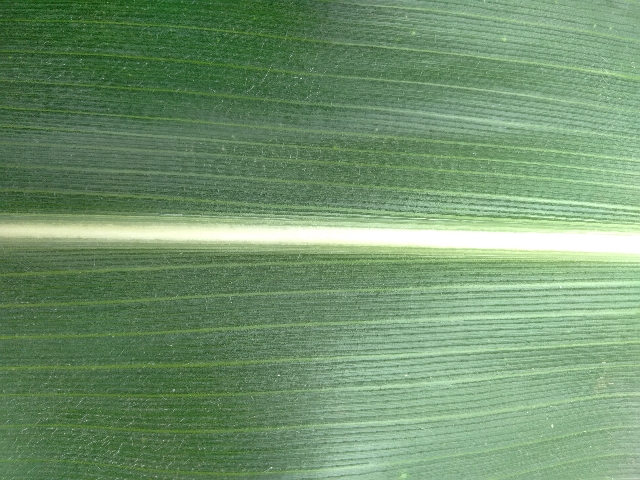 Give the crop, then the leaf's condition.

maize, healthy
